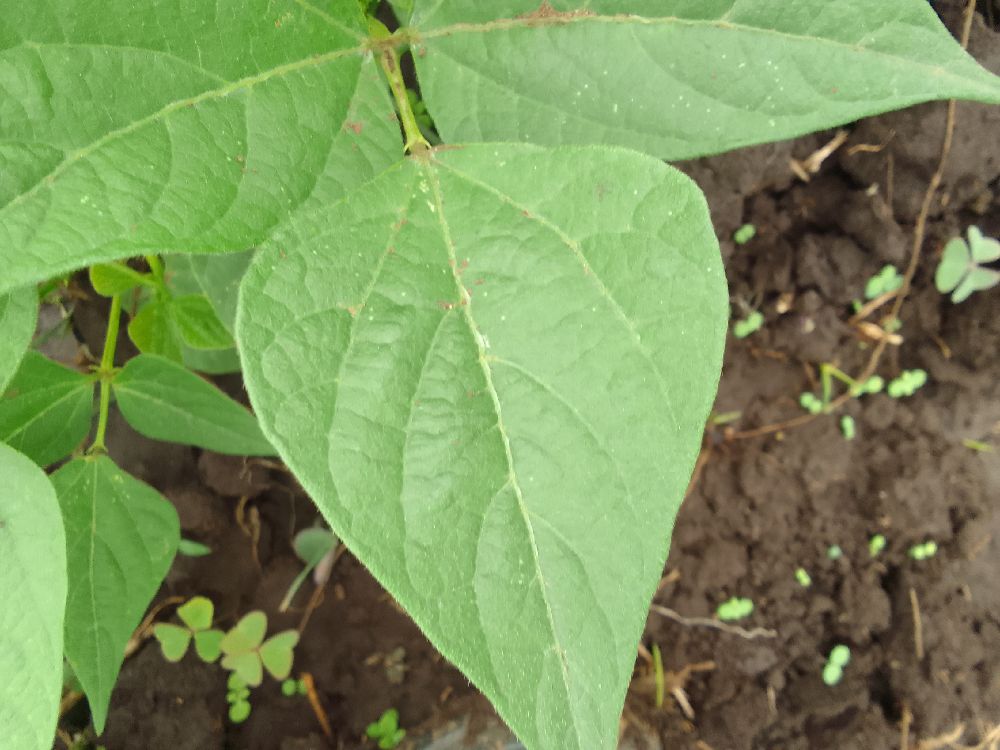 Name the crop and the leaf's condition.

common bean, healthy
